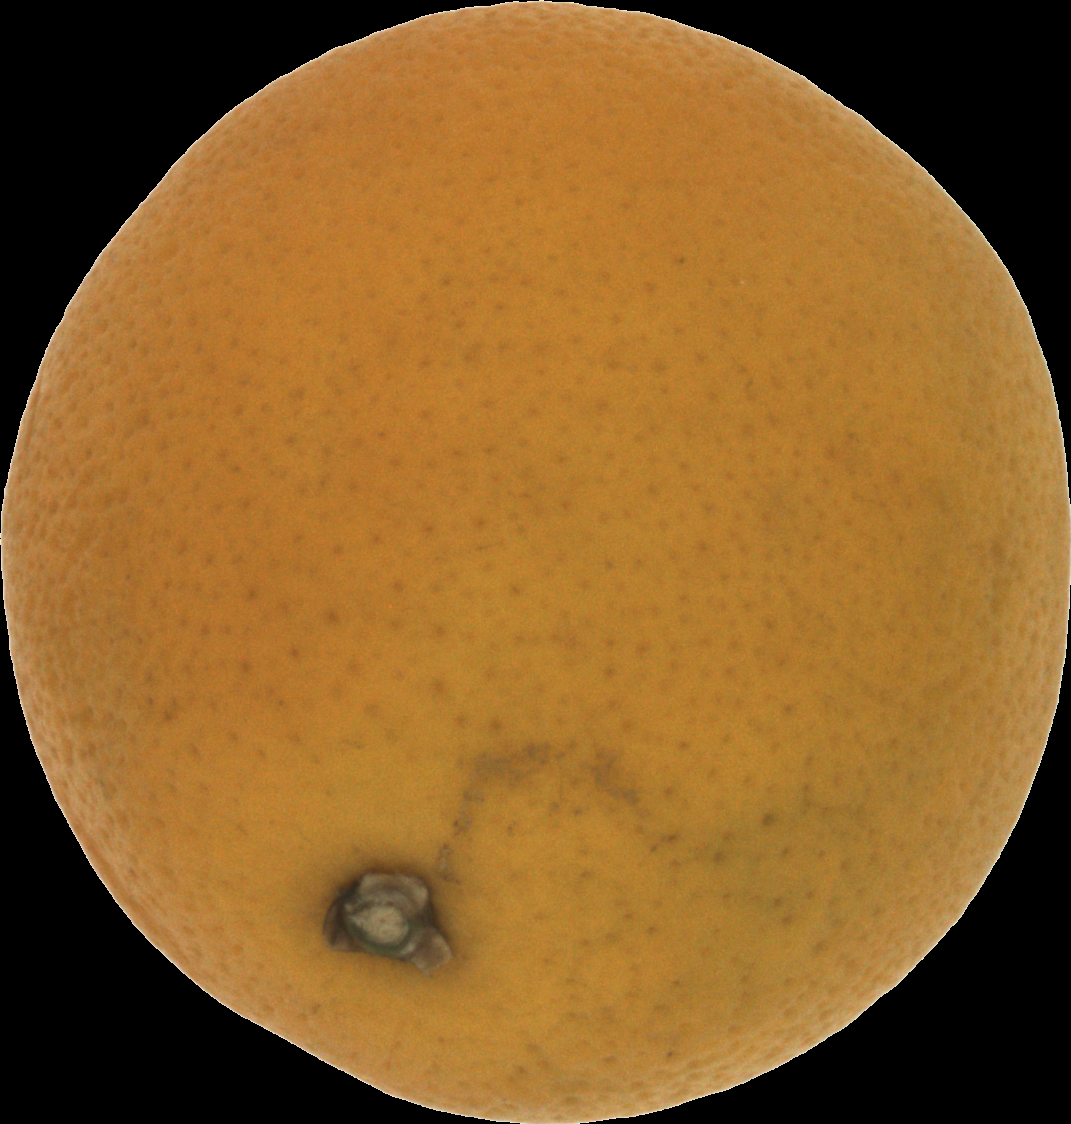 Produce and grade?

orange, bad
